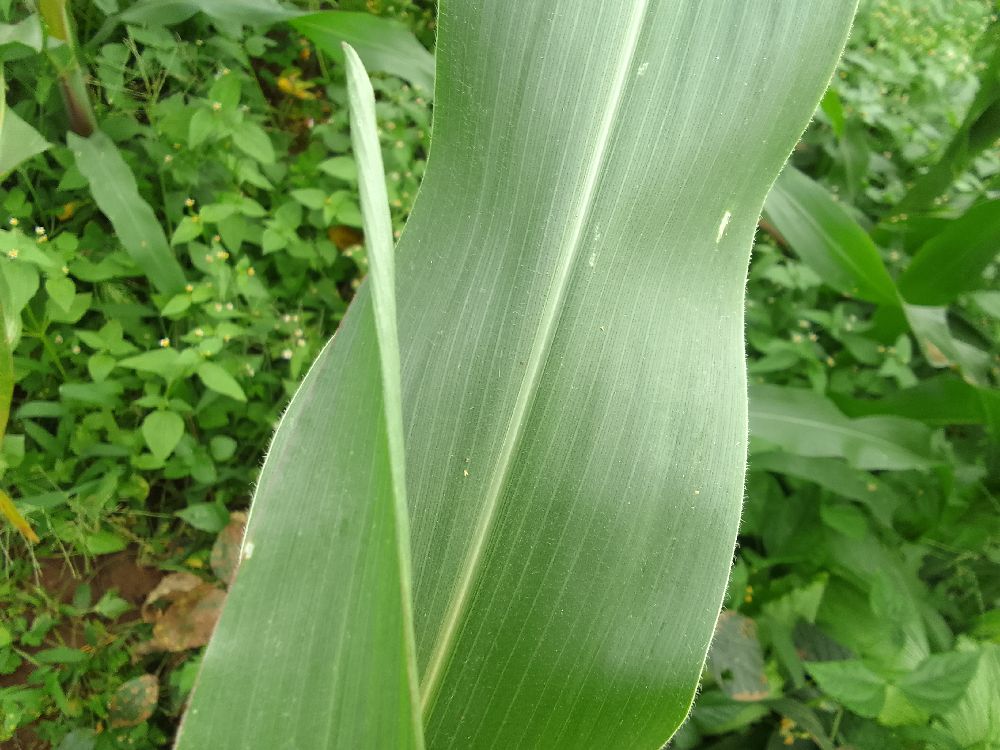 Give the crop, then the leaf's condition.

maize, healthy
